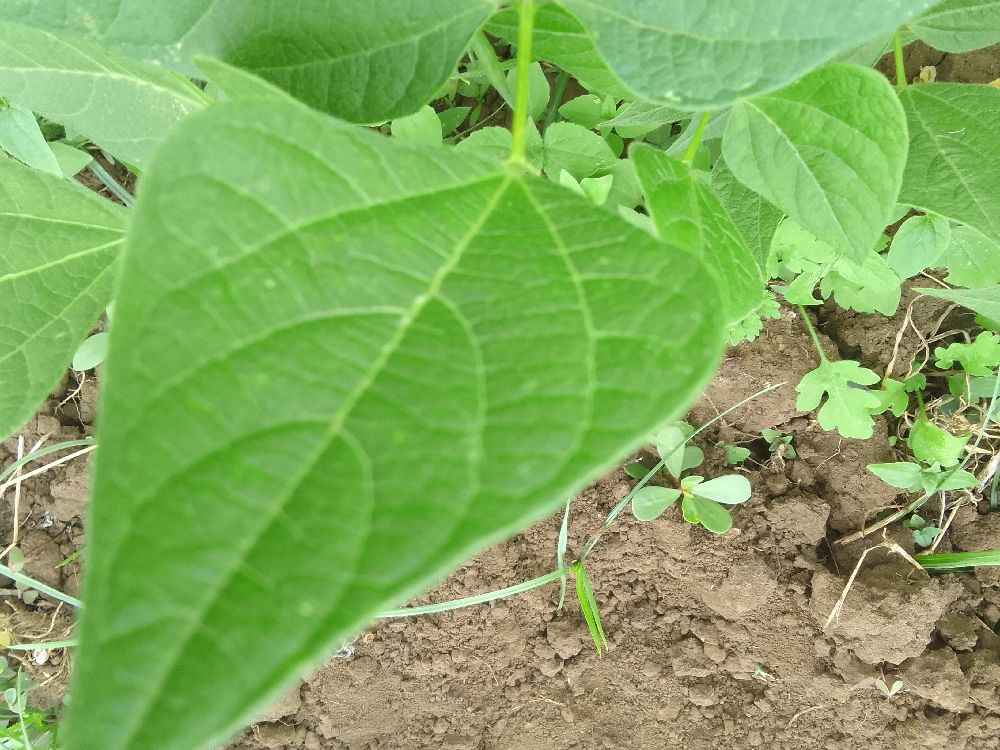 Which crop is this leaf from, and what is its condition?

common bean, healthy
